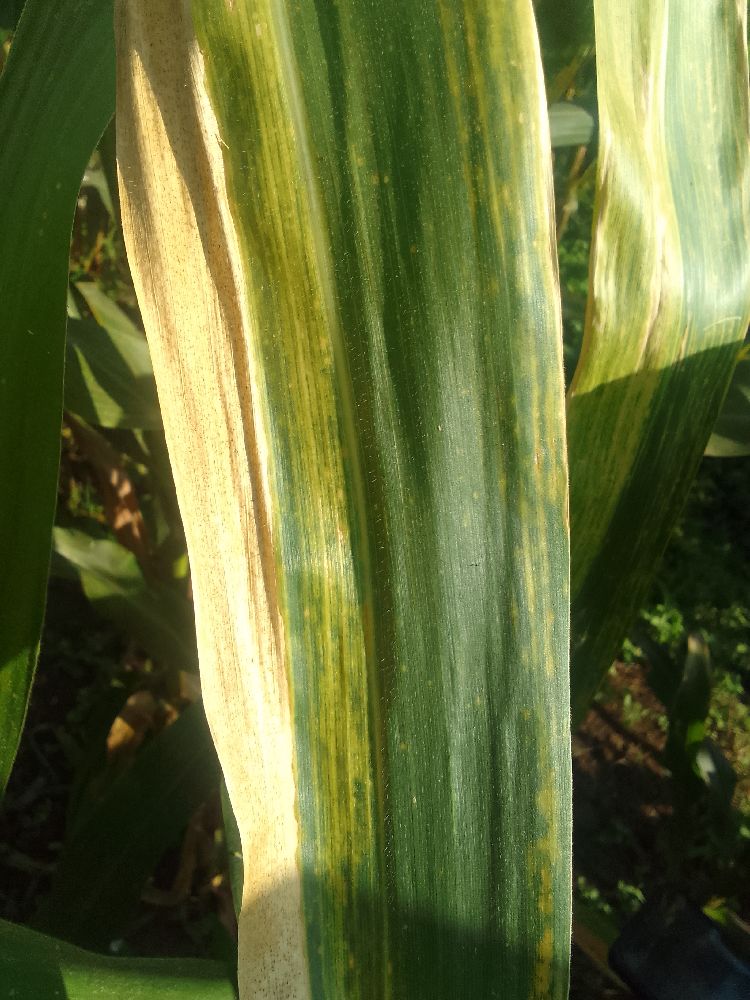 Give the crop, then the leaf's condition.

maize, maize lethal necrosis
